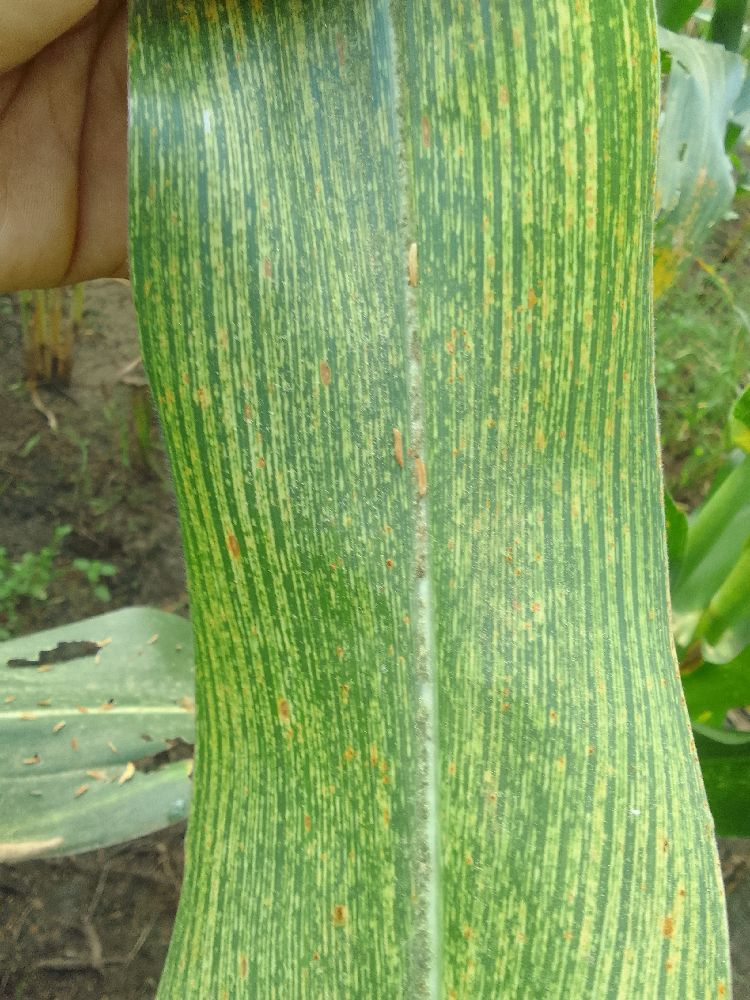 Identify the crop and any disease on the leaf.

maize, maize streak virus
